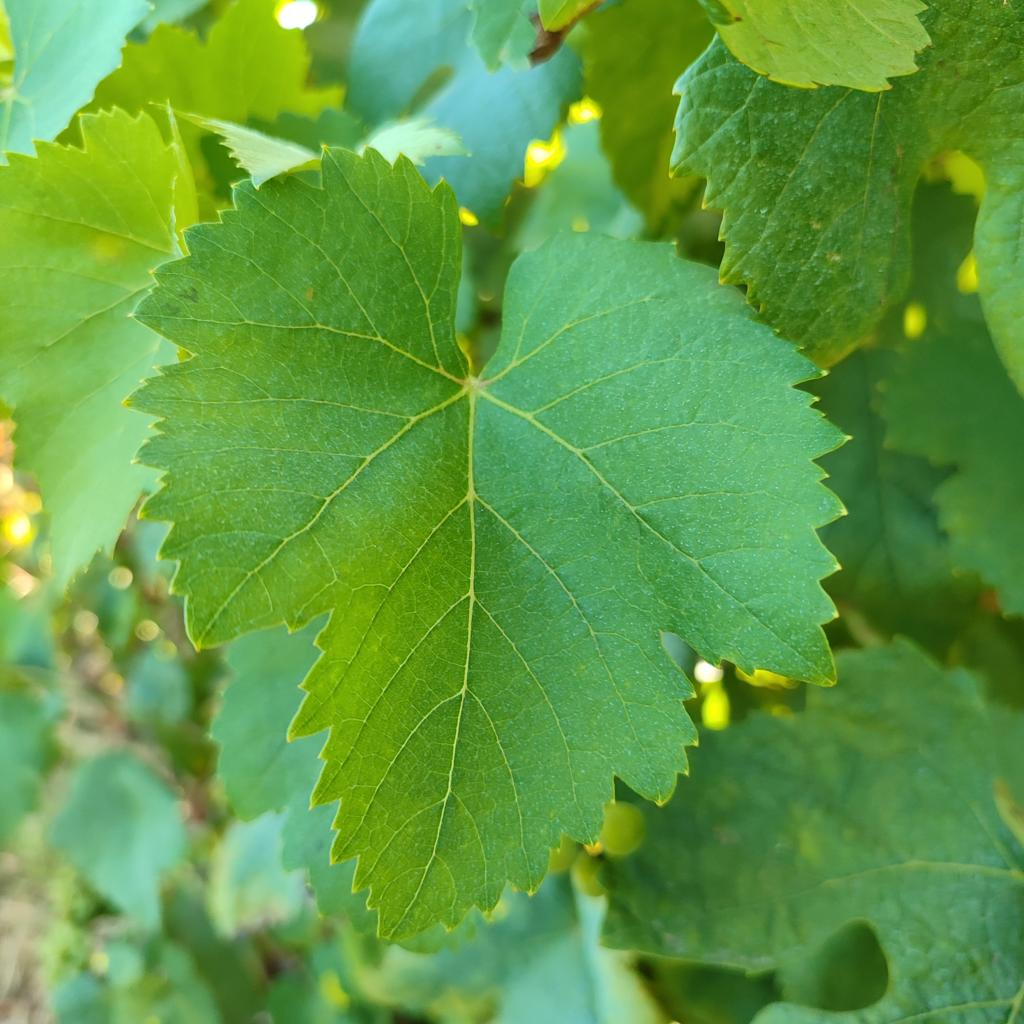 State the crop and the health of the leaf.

grapevine, healthy
